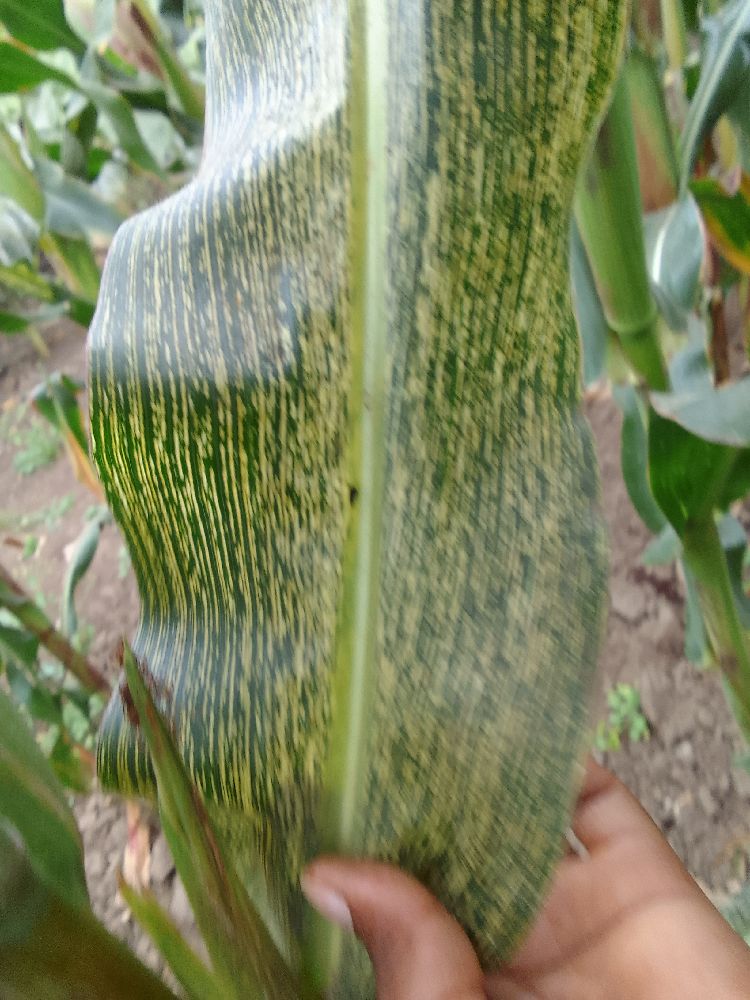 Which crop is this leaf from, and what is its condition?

maize, maize streak virus
